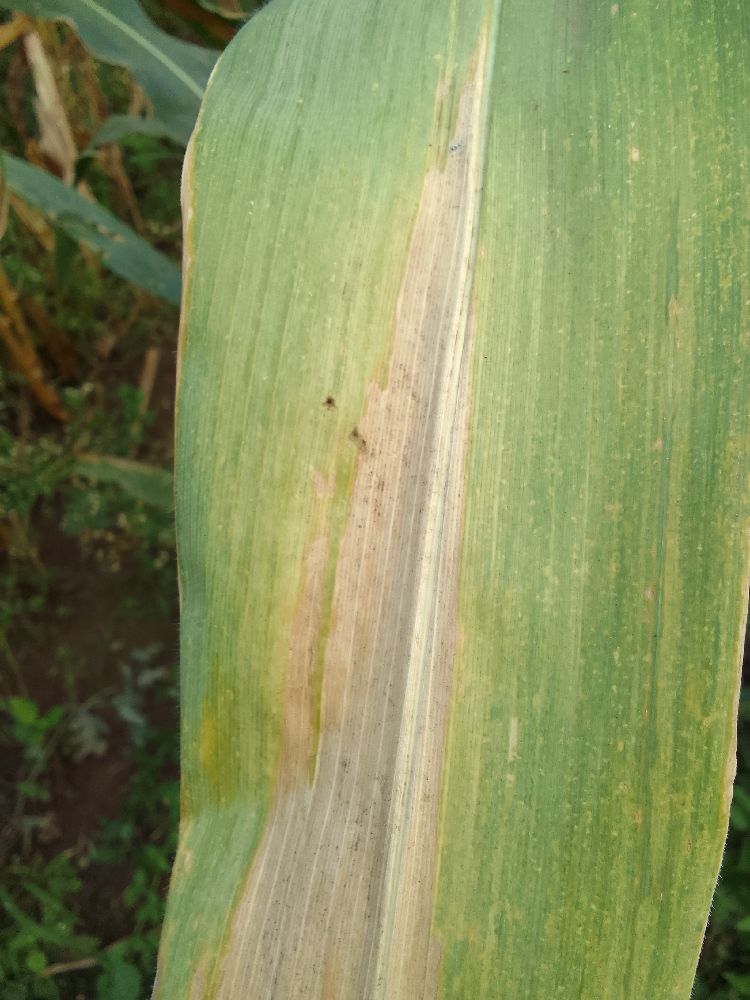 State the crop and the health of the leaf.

maize, maize lethal necrosis
